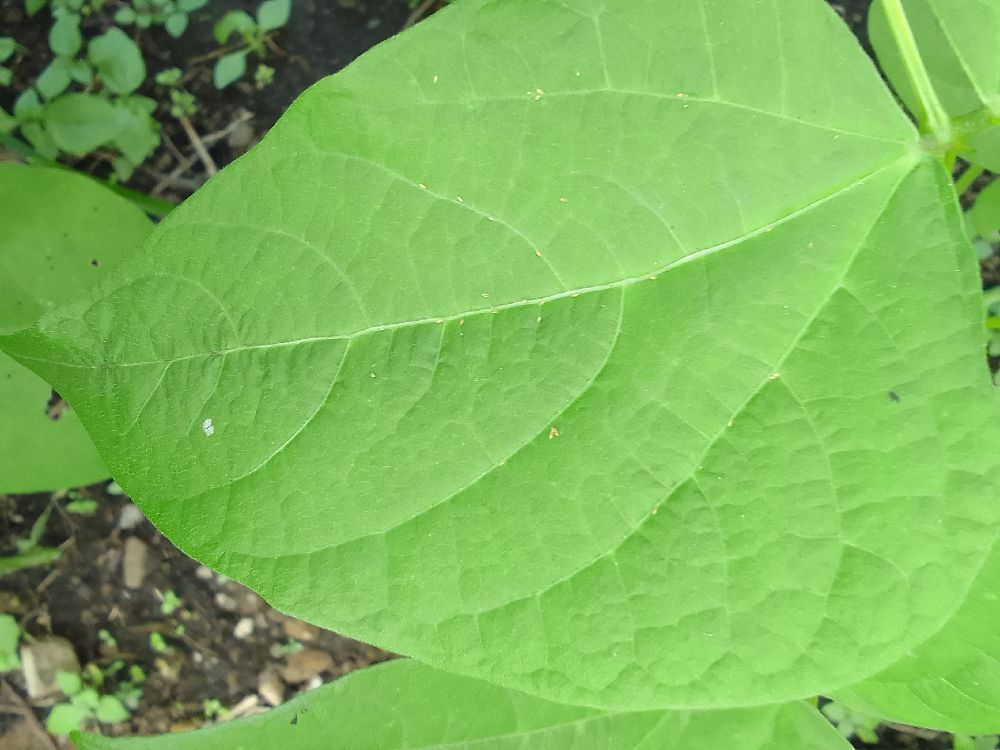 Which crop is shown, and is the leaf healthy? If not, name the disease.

common bean, healthy
